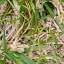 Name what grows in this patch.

grass
